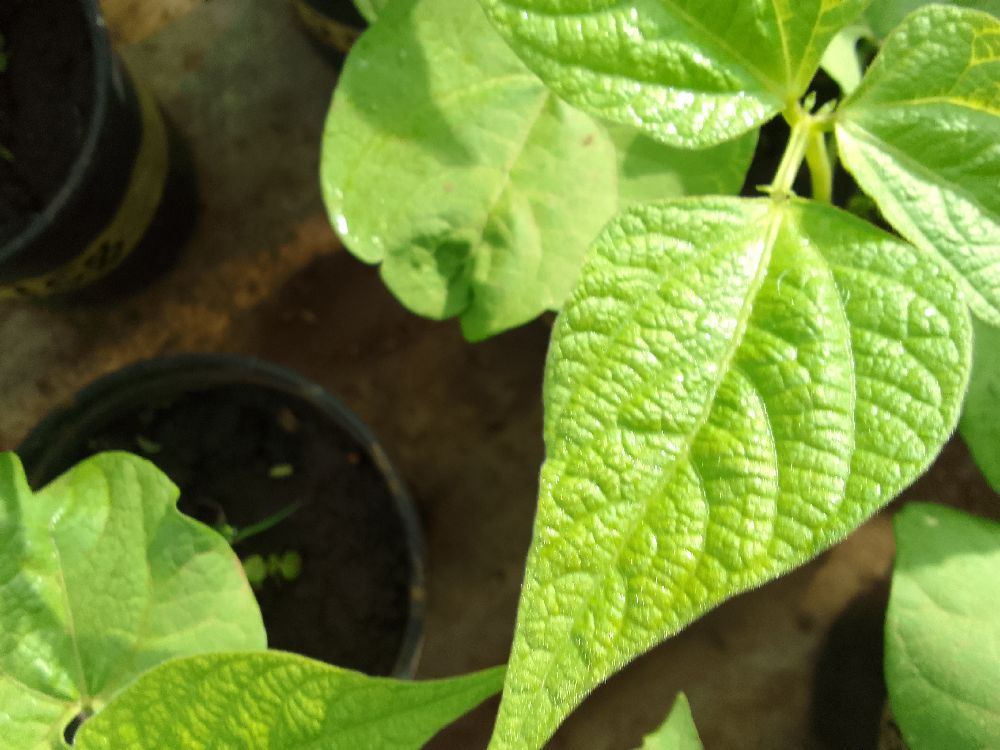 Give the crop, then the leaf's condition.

common bean, healthy
